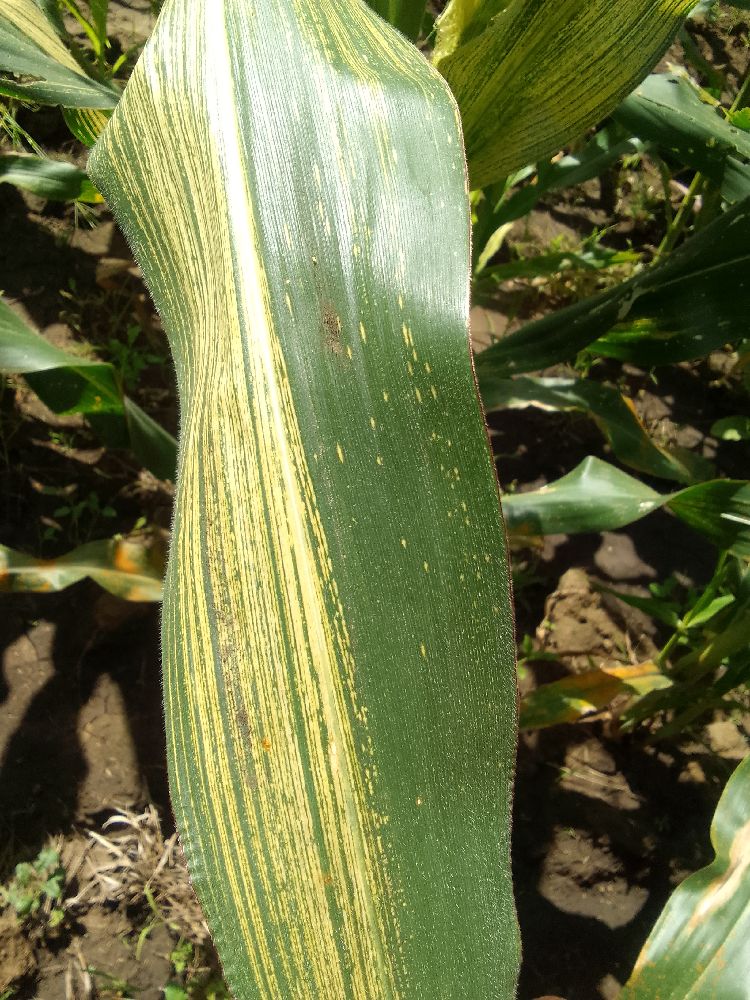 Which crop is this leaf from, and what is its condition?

maize, maize streak virus
